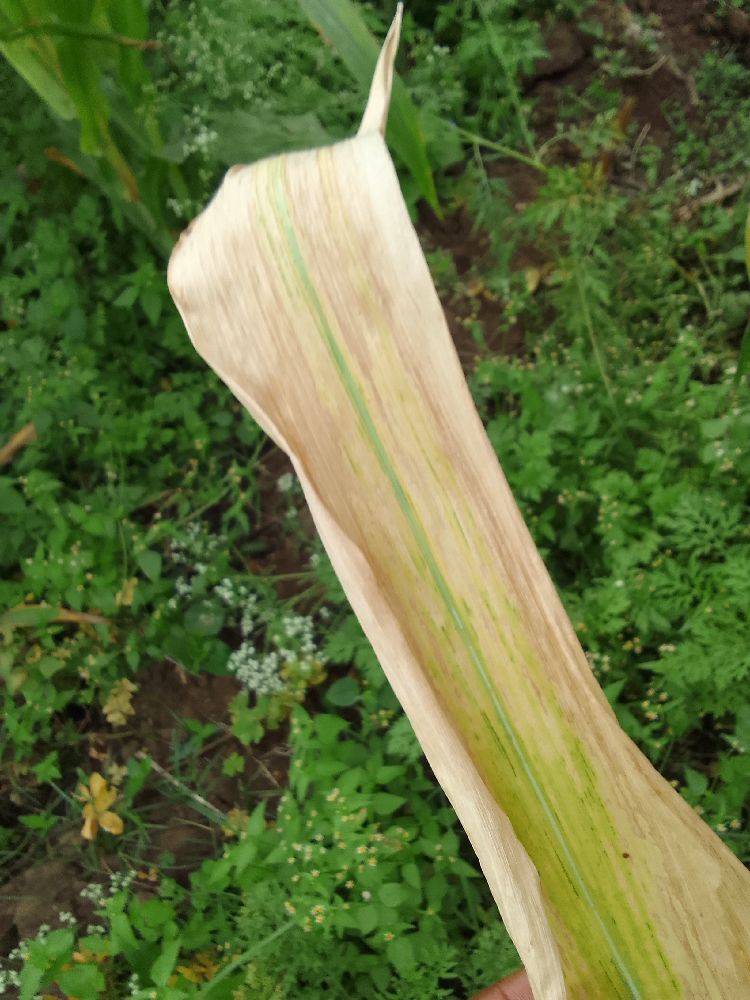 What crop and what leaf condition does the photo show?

maize, maize lethal necrosis
